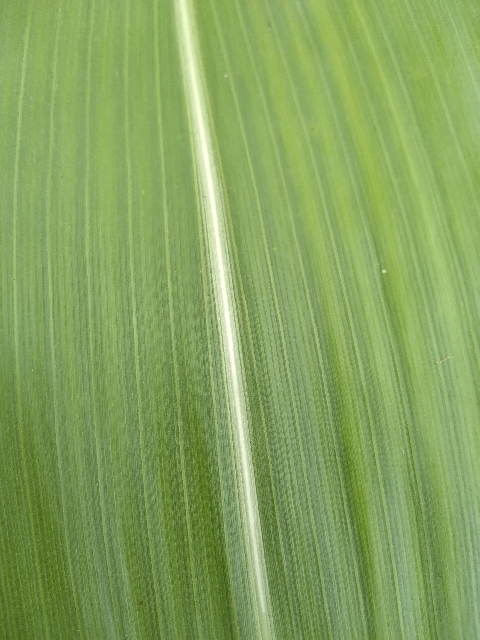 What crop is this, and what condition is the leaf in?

maize, healthy
